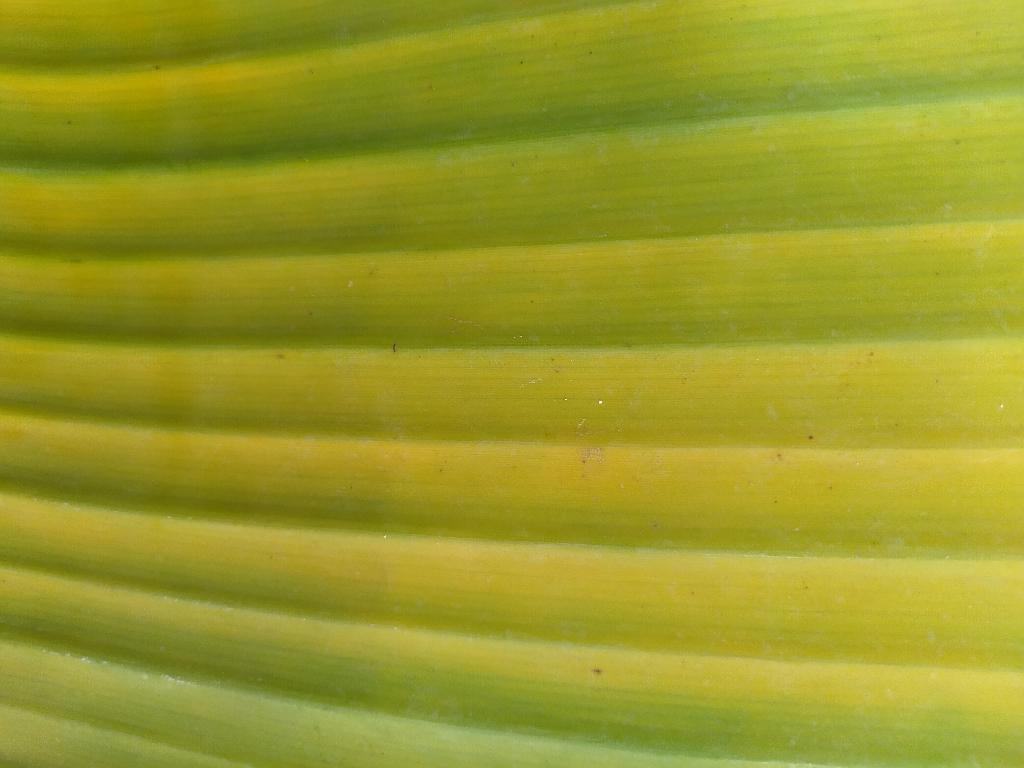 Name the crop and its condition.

banana, fusarium wilt race 1
